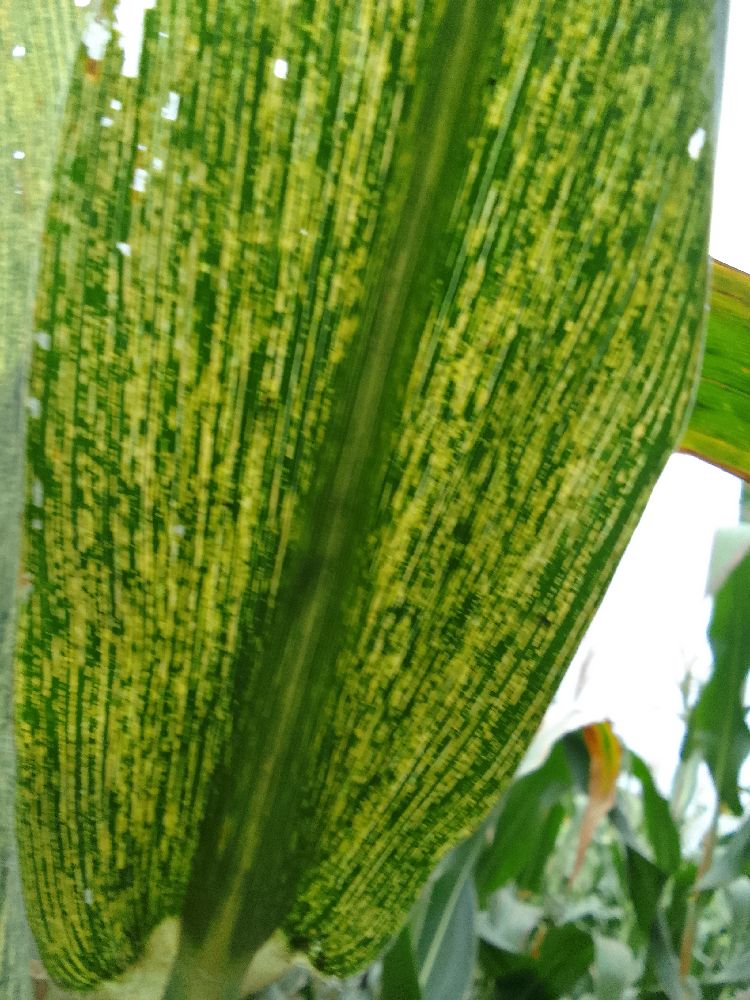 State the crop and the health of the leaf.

maize, maize streak virus
